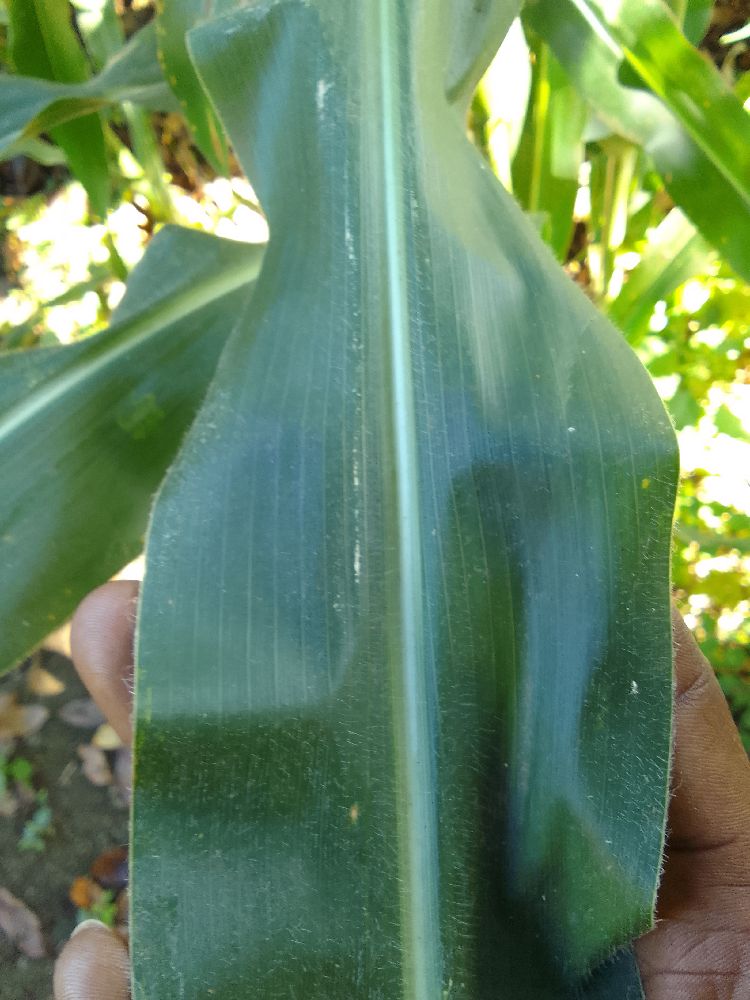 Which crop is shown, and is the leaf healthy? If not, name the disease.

maize, healthy
